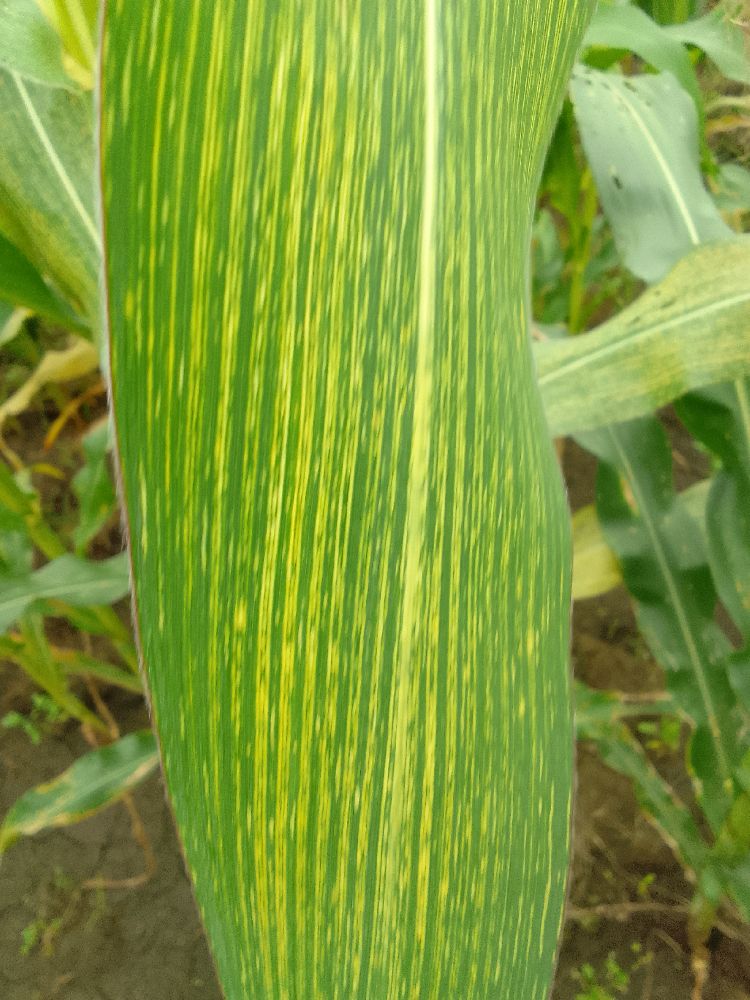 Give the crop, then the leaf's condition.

maize, maize streak virus
